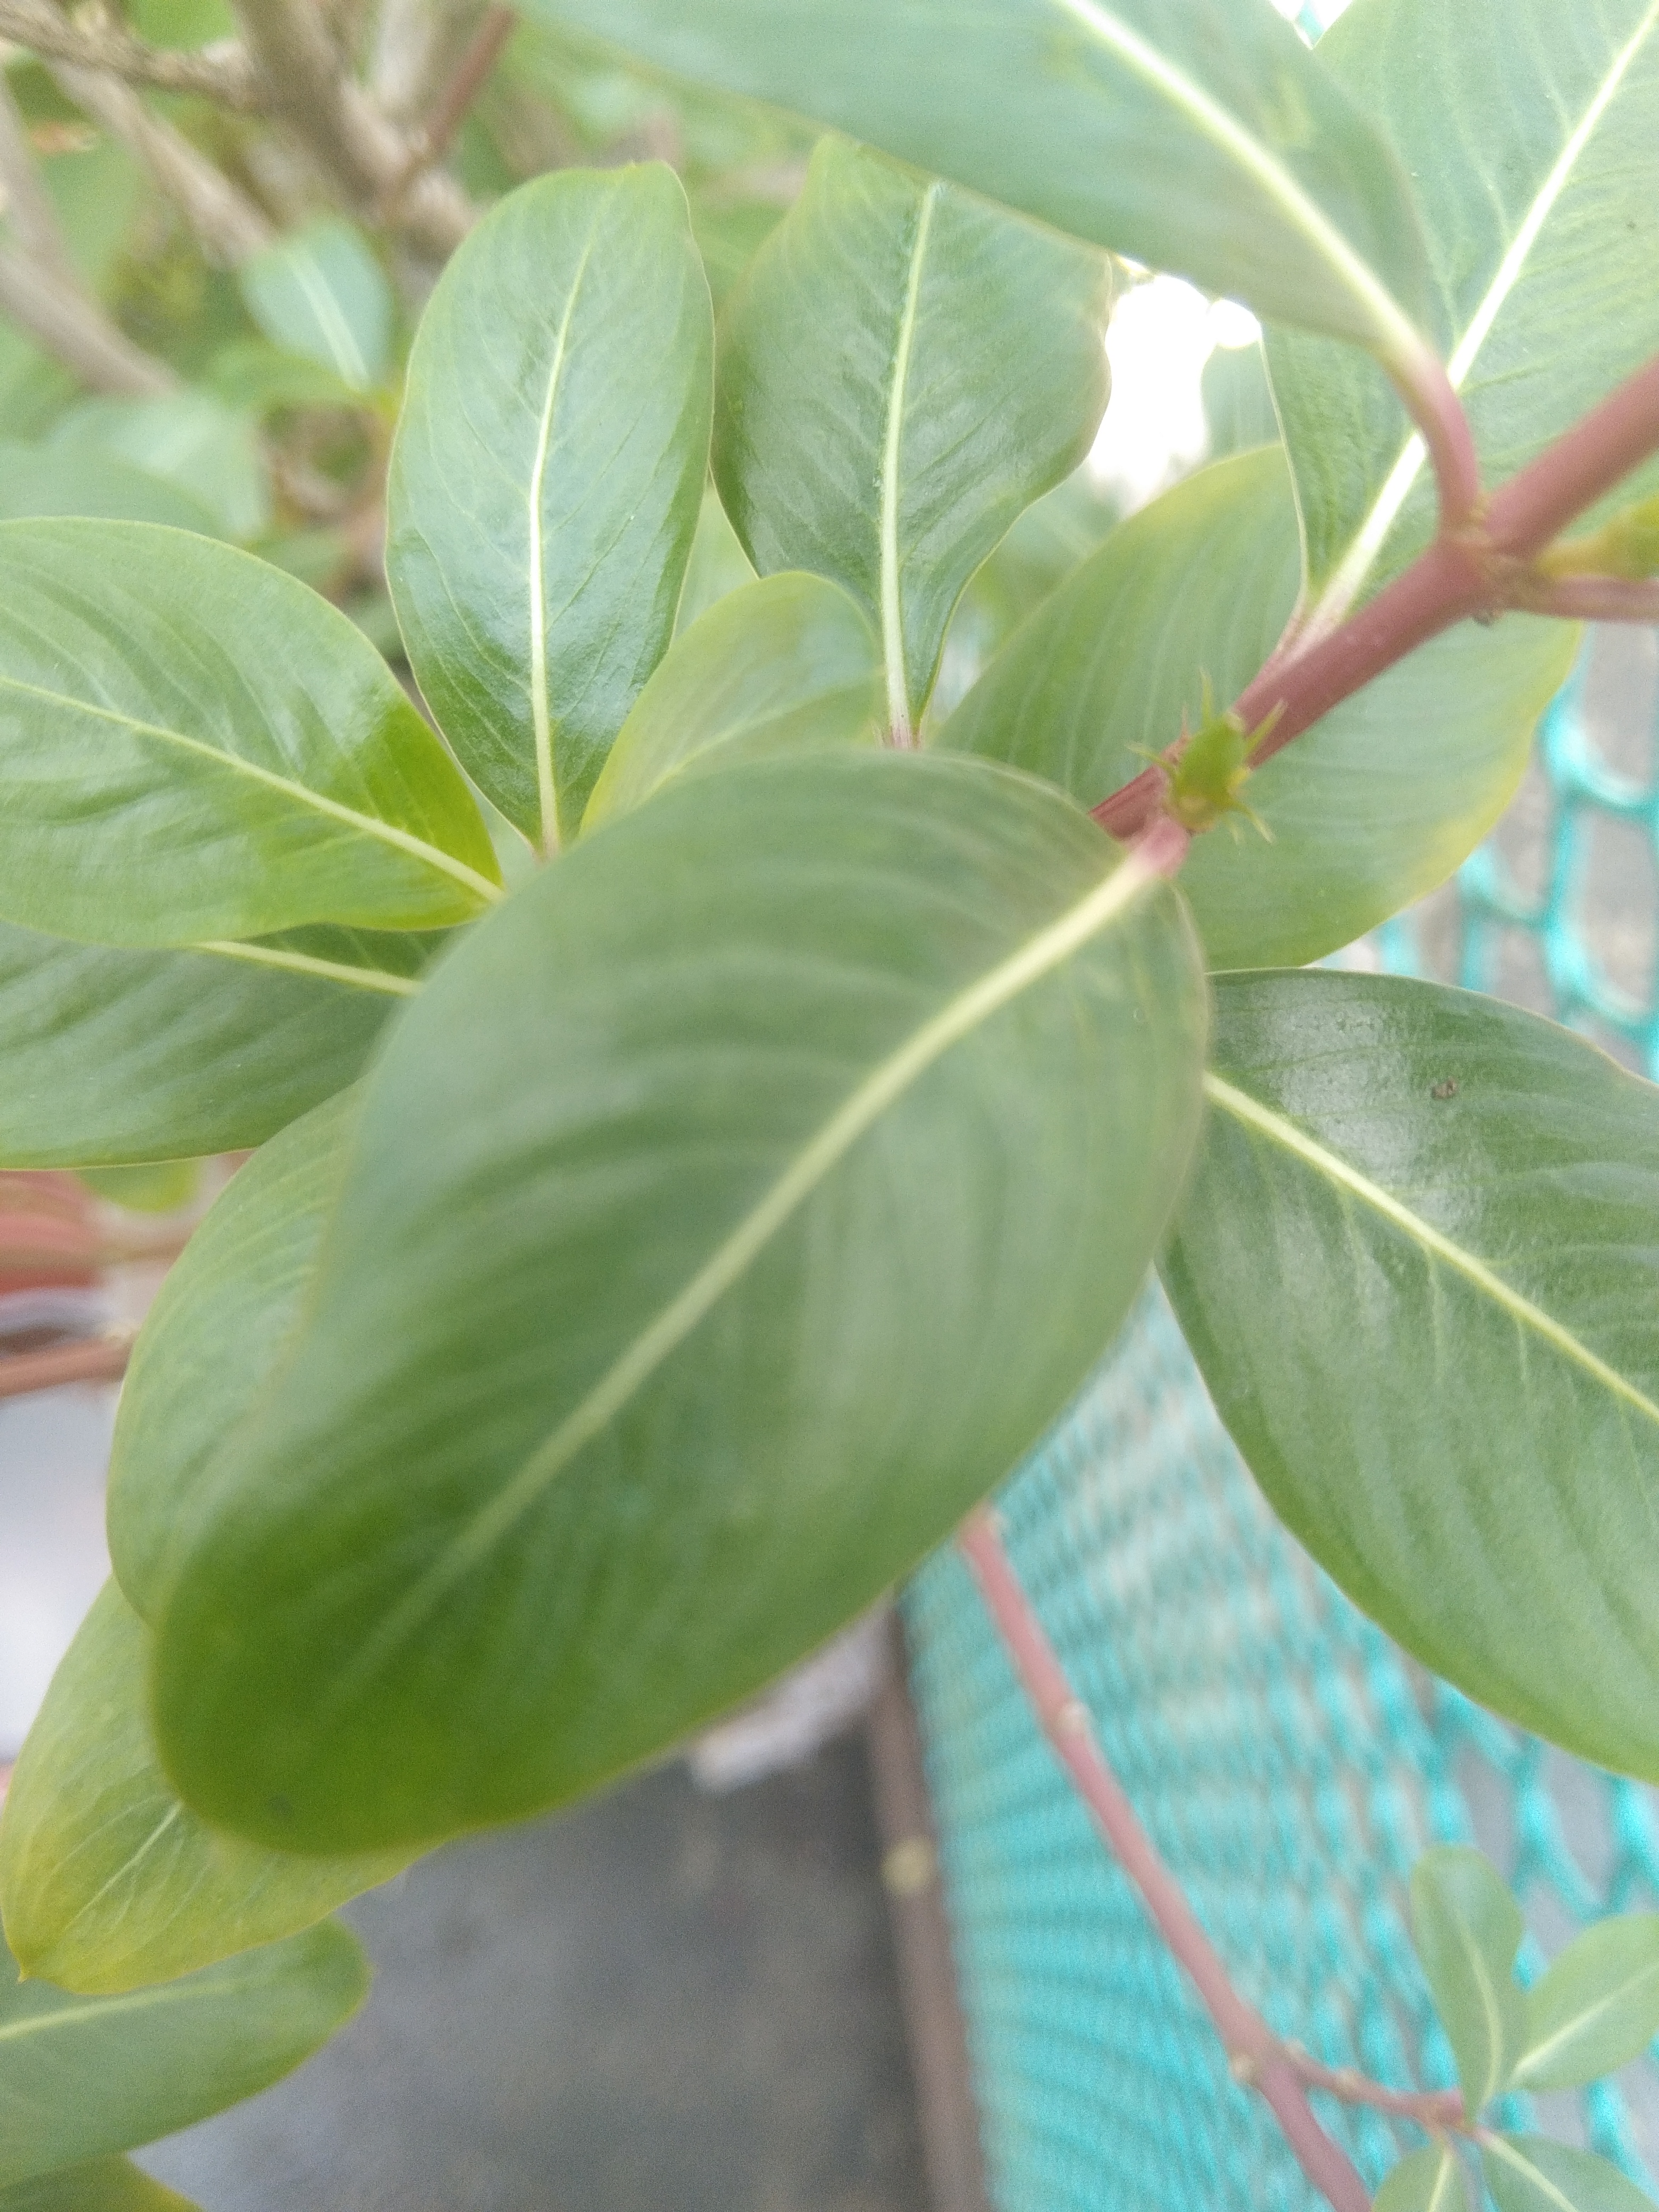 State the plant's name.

rose periwinkle
